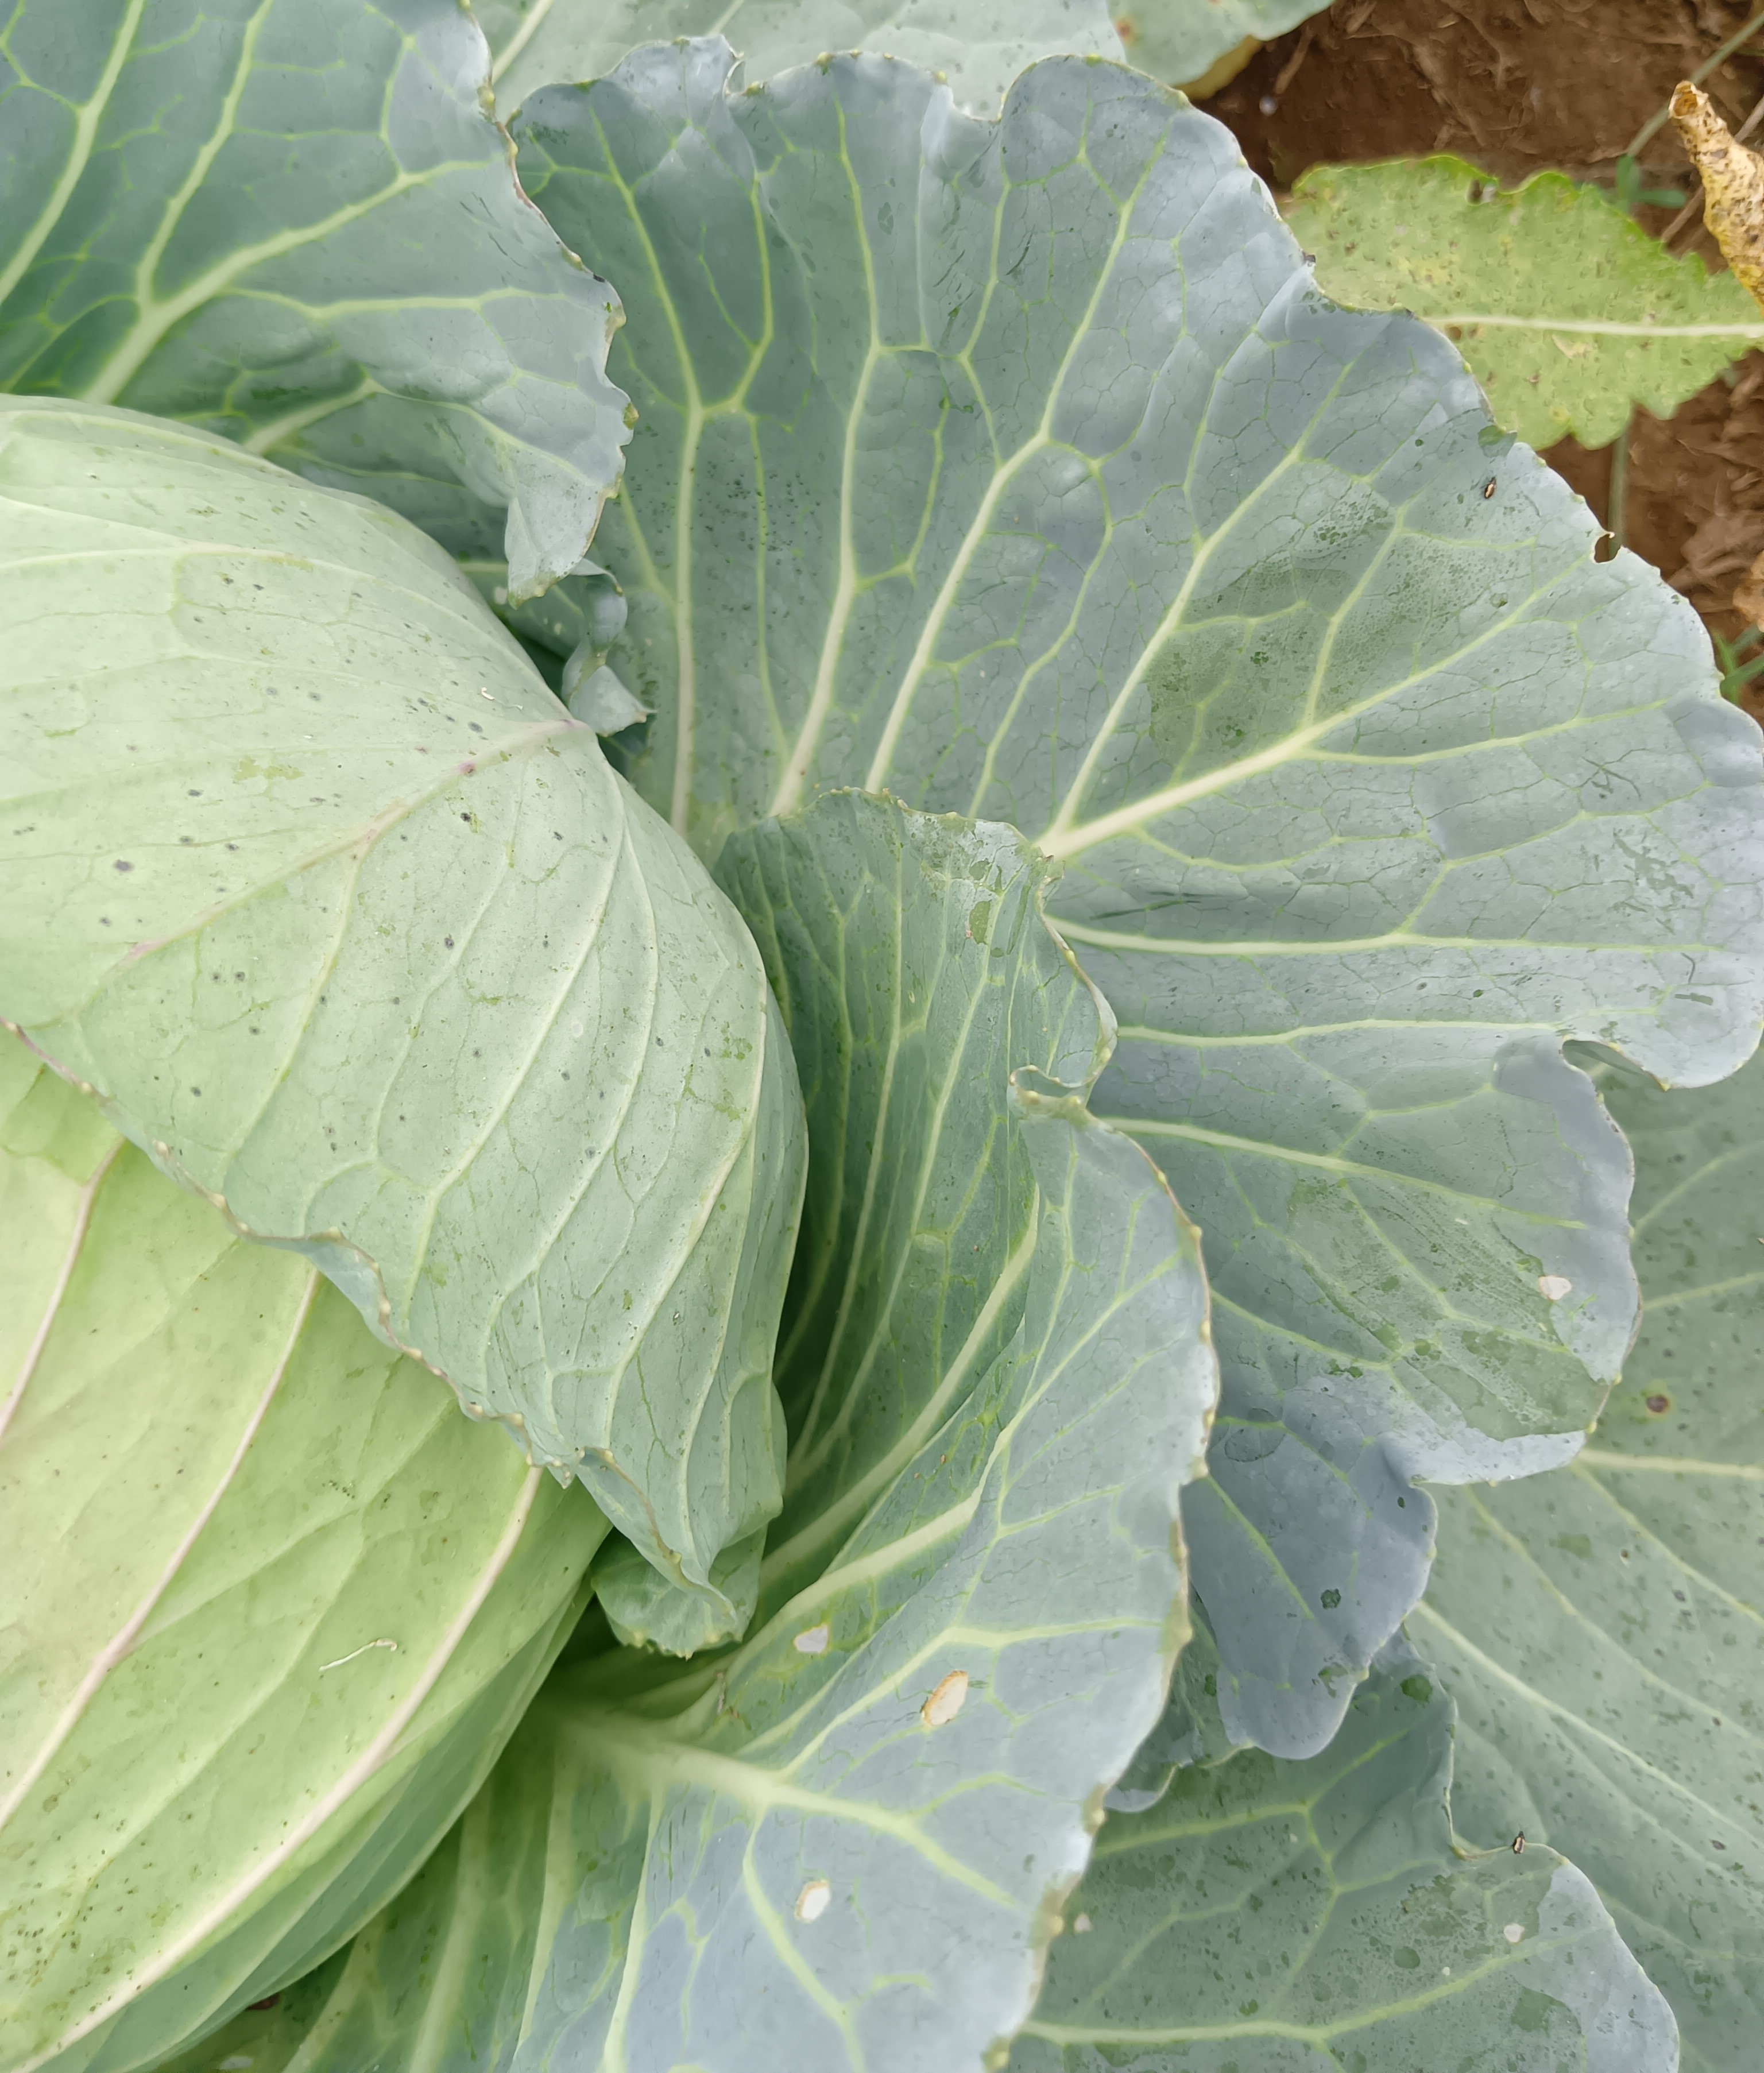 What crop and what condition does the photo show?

cabbage, healthy
